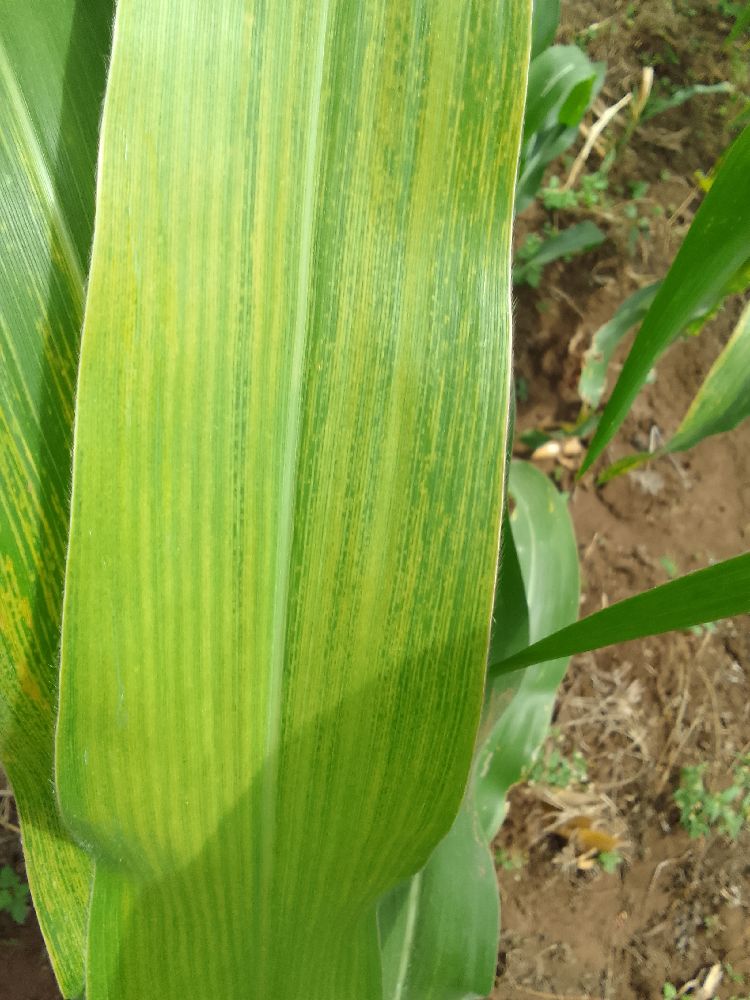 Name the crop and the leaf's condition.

maize, maize lethal necrosis
